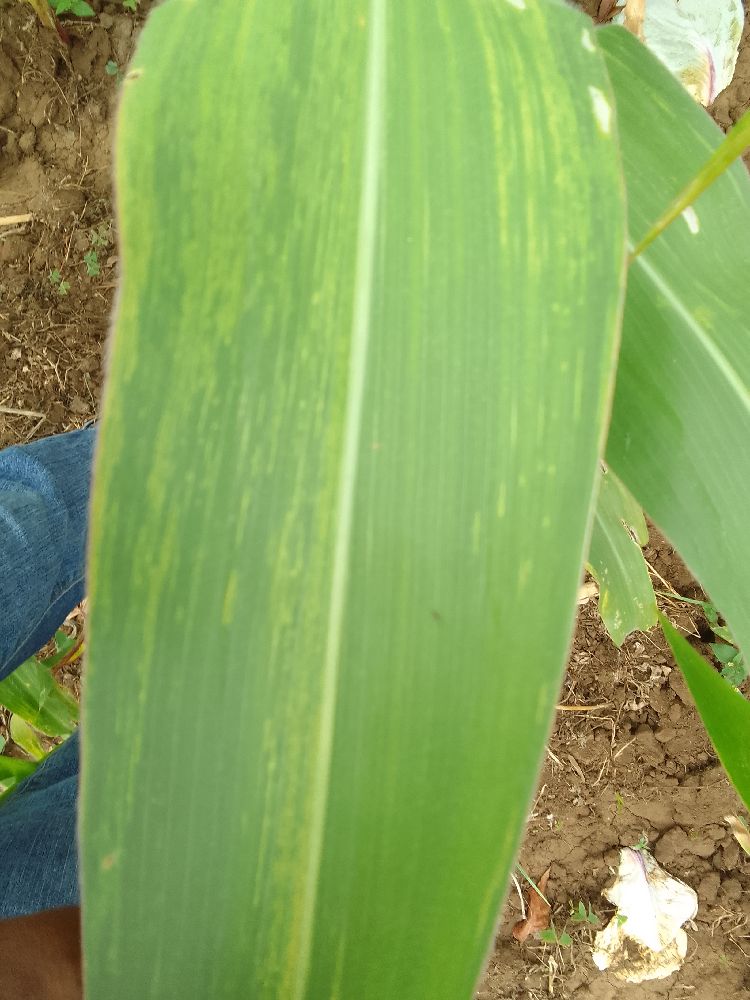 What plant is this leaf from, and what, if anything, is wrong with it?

maize, maize lethal necrosis
